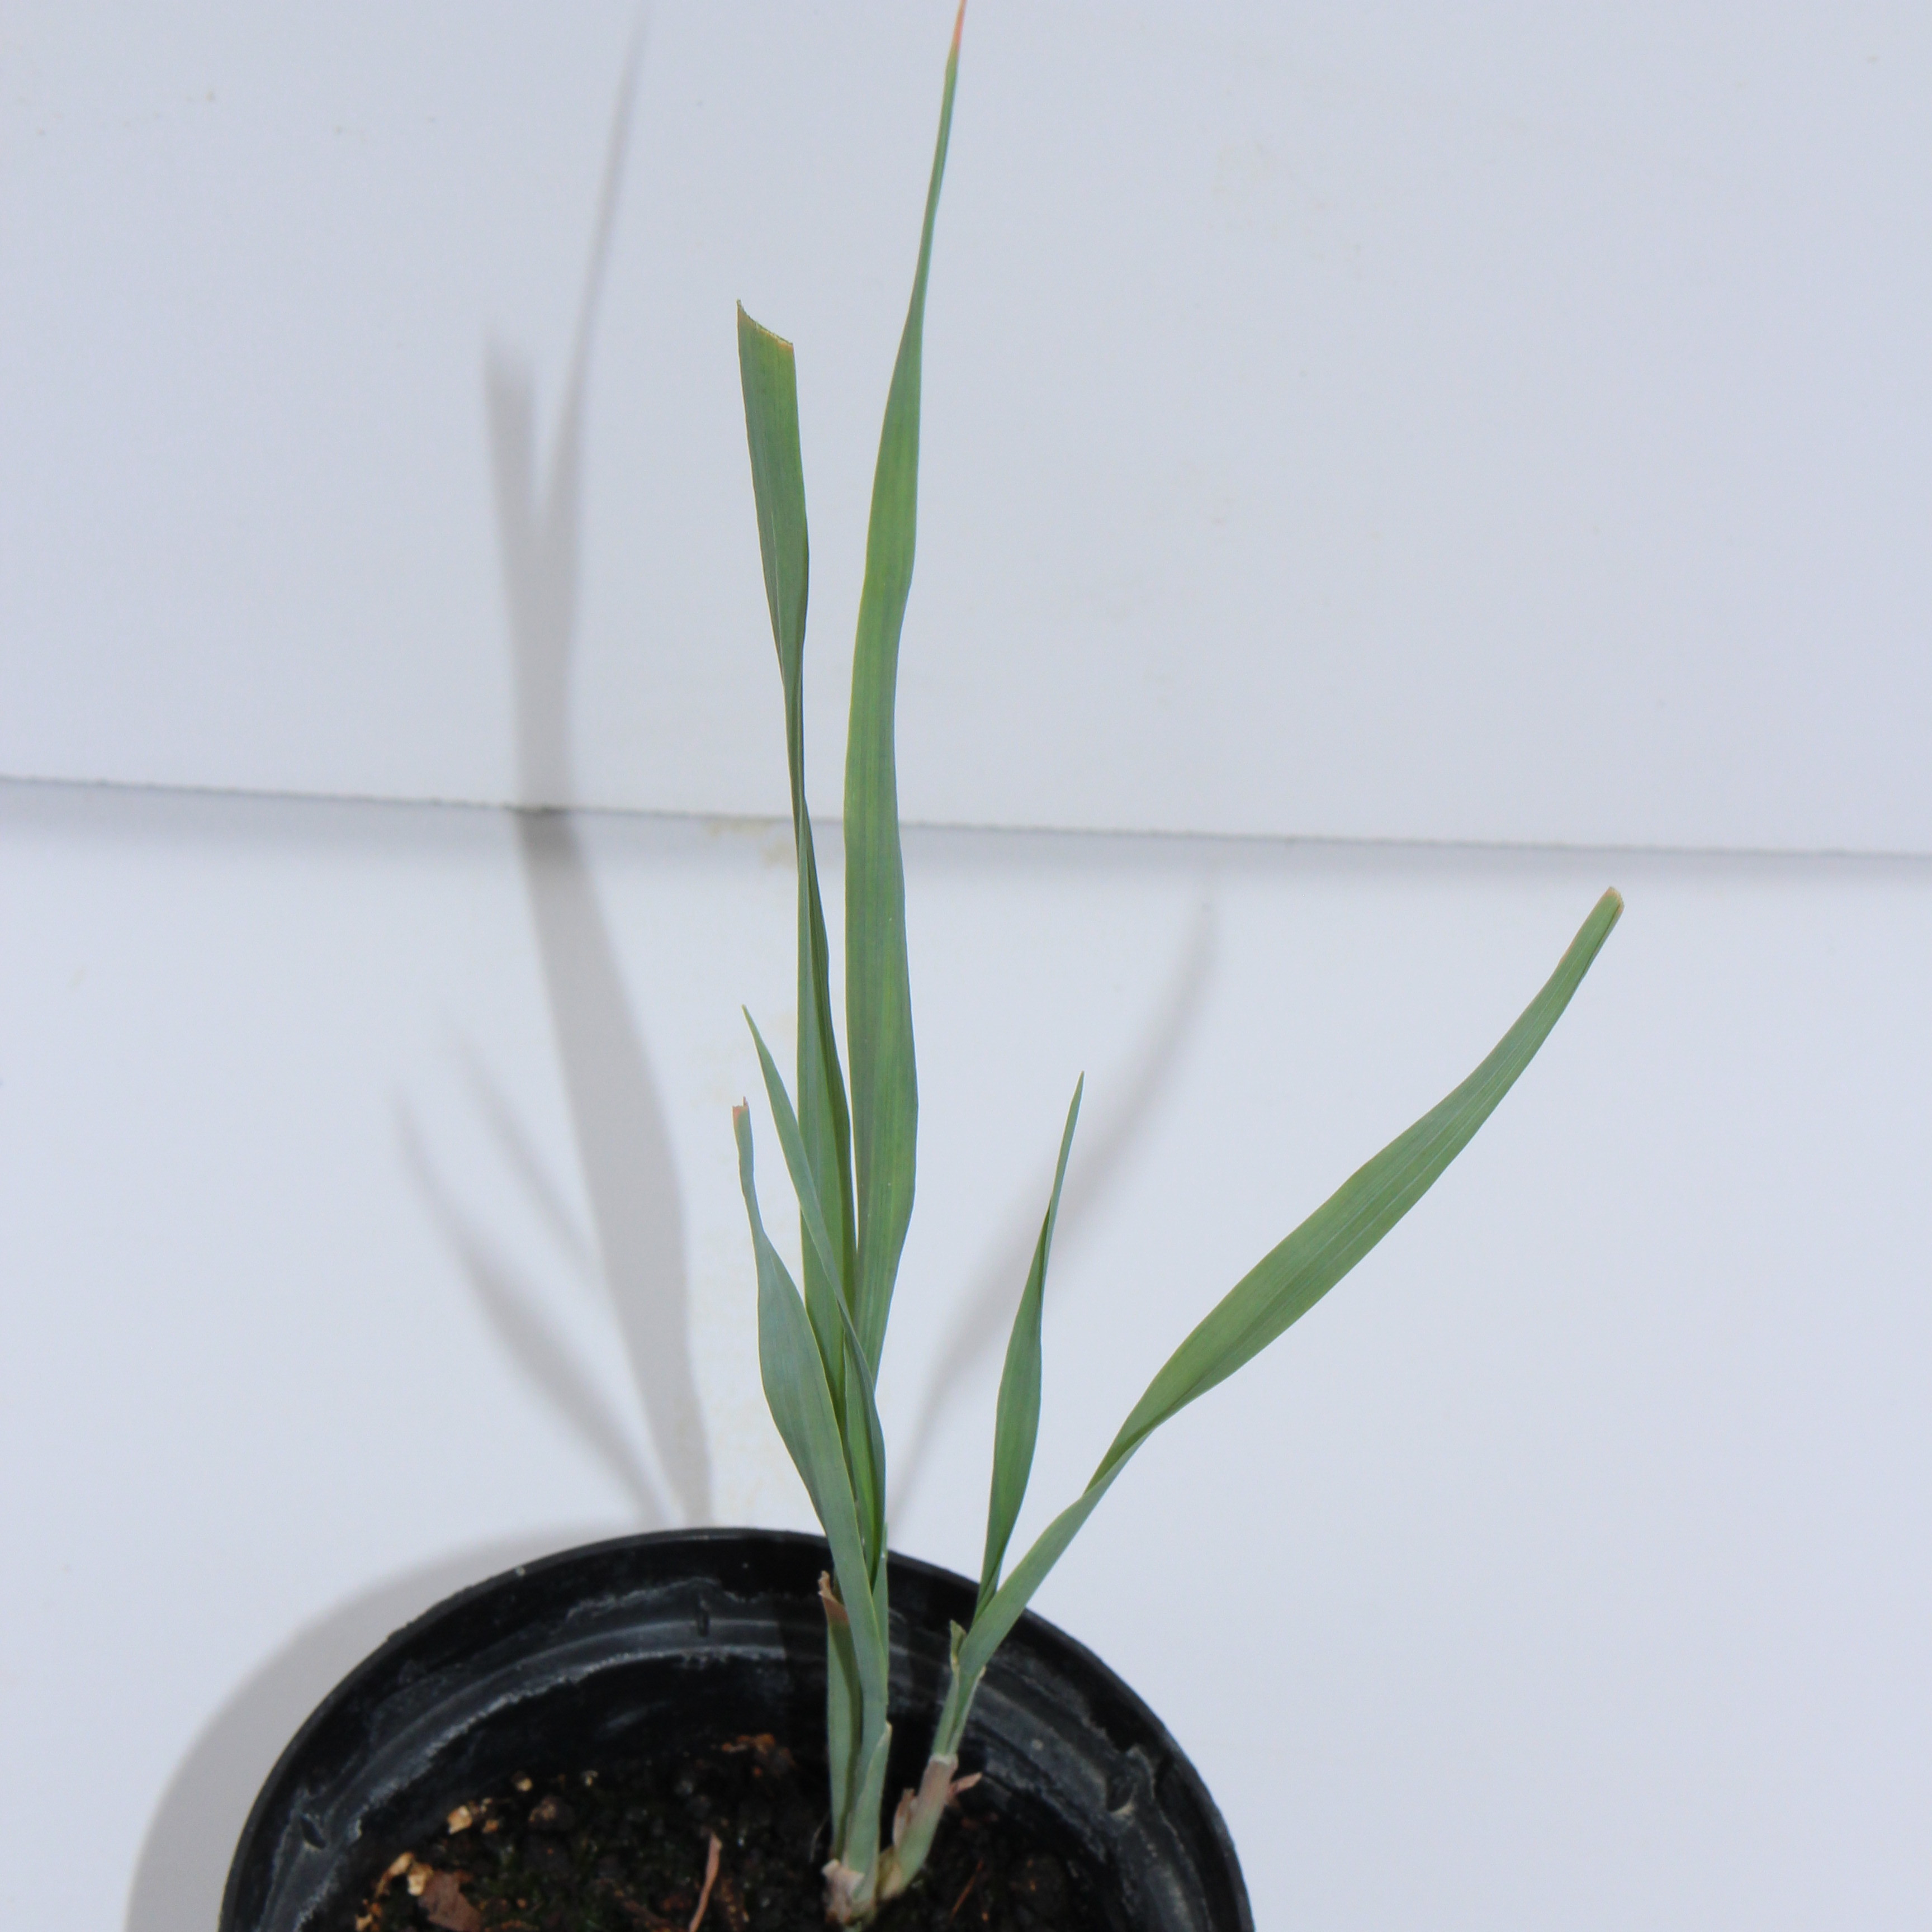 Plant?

Avena sterilis
